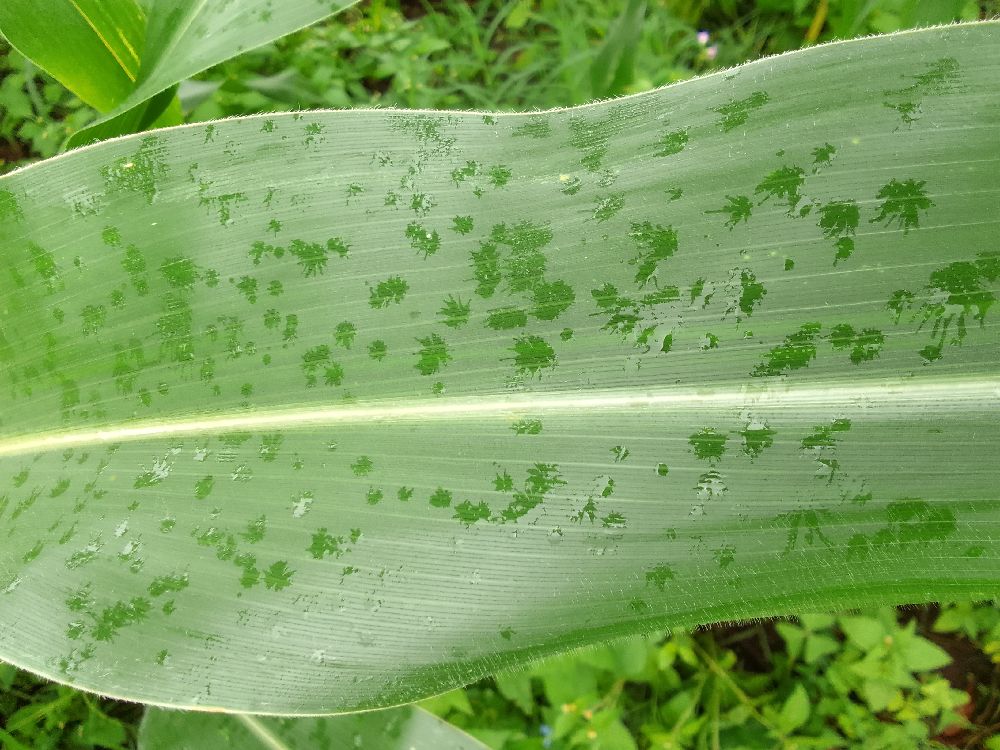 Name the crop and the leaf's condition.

maize, healthy
